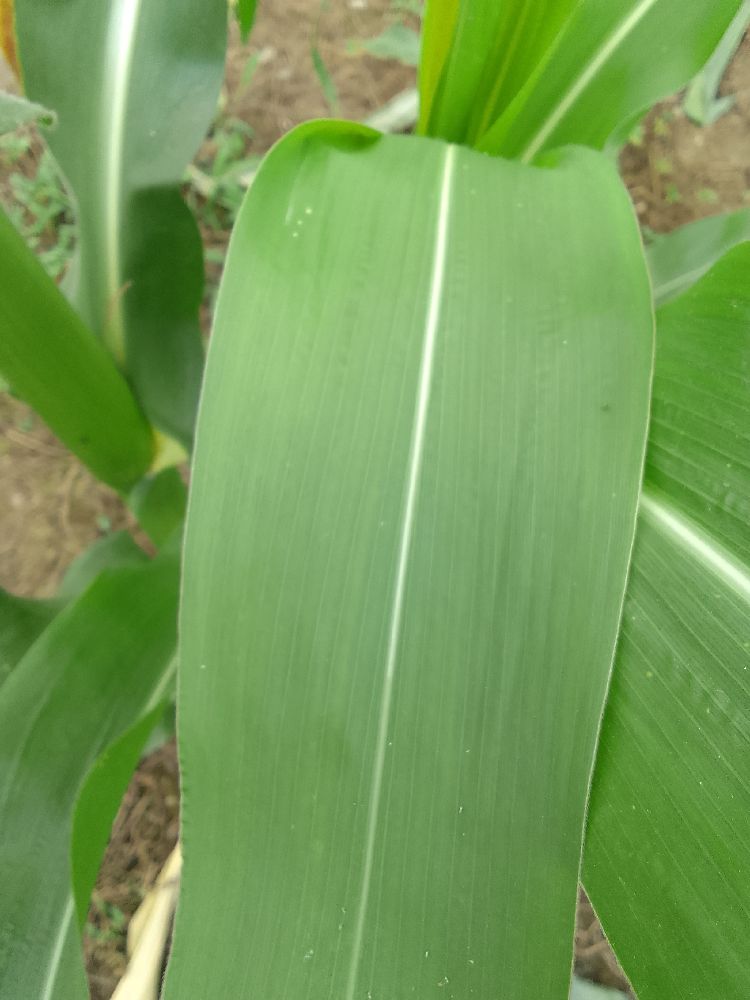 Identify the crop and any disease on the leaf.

maize, healthy
